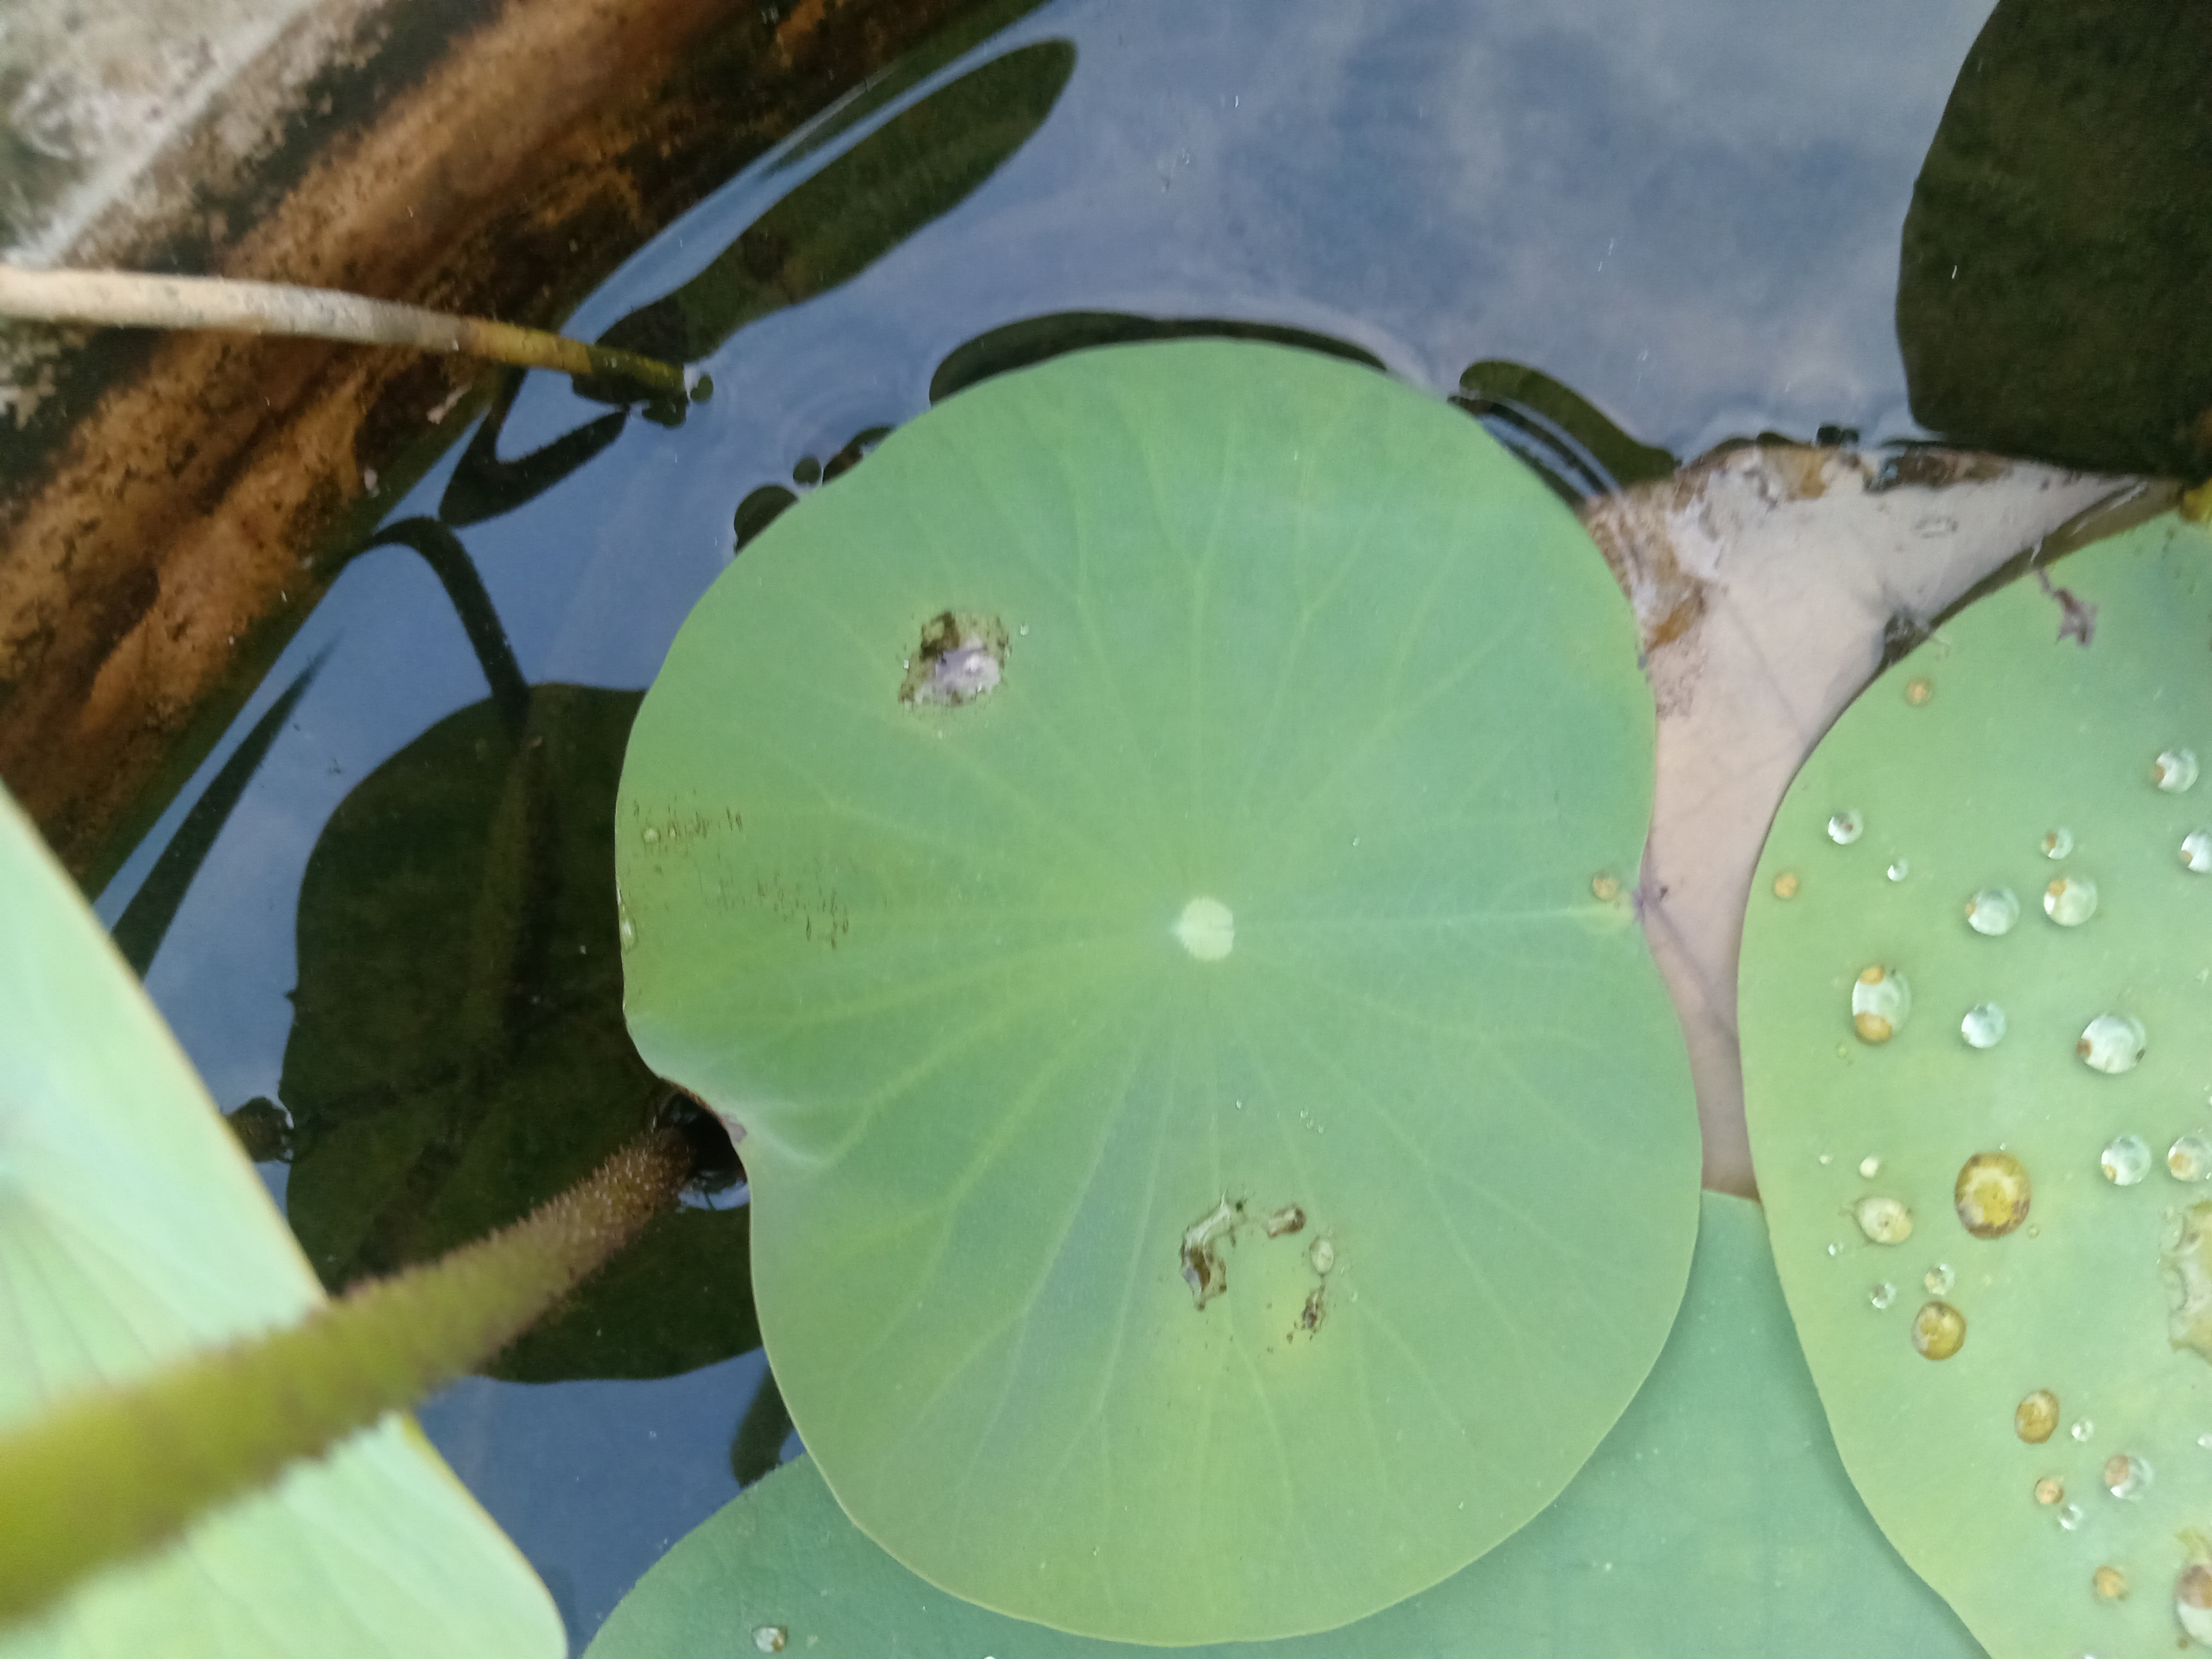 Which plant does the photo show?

lotus
